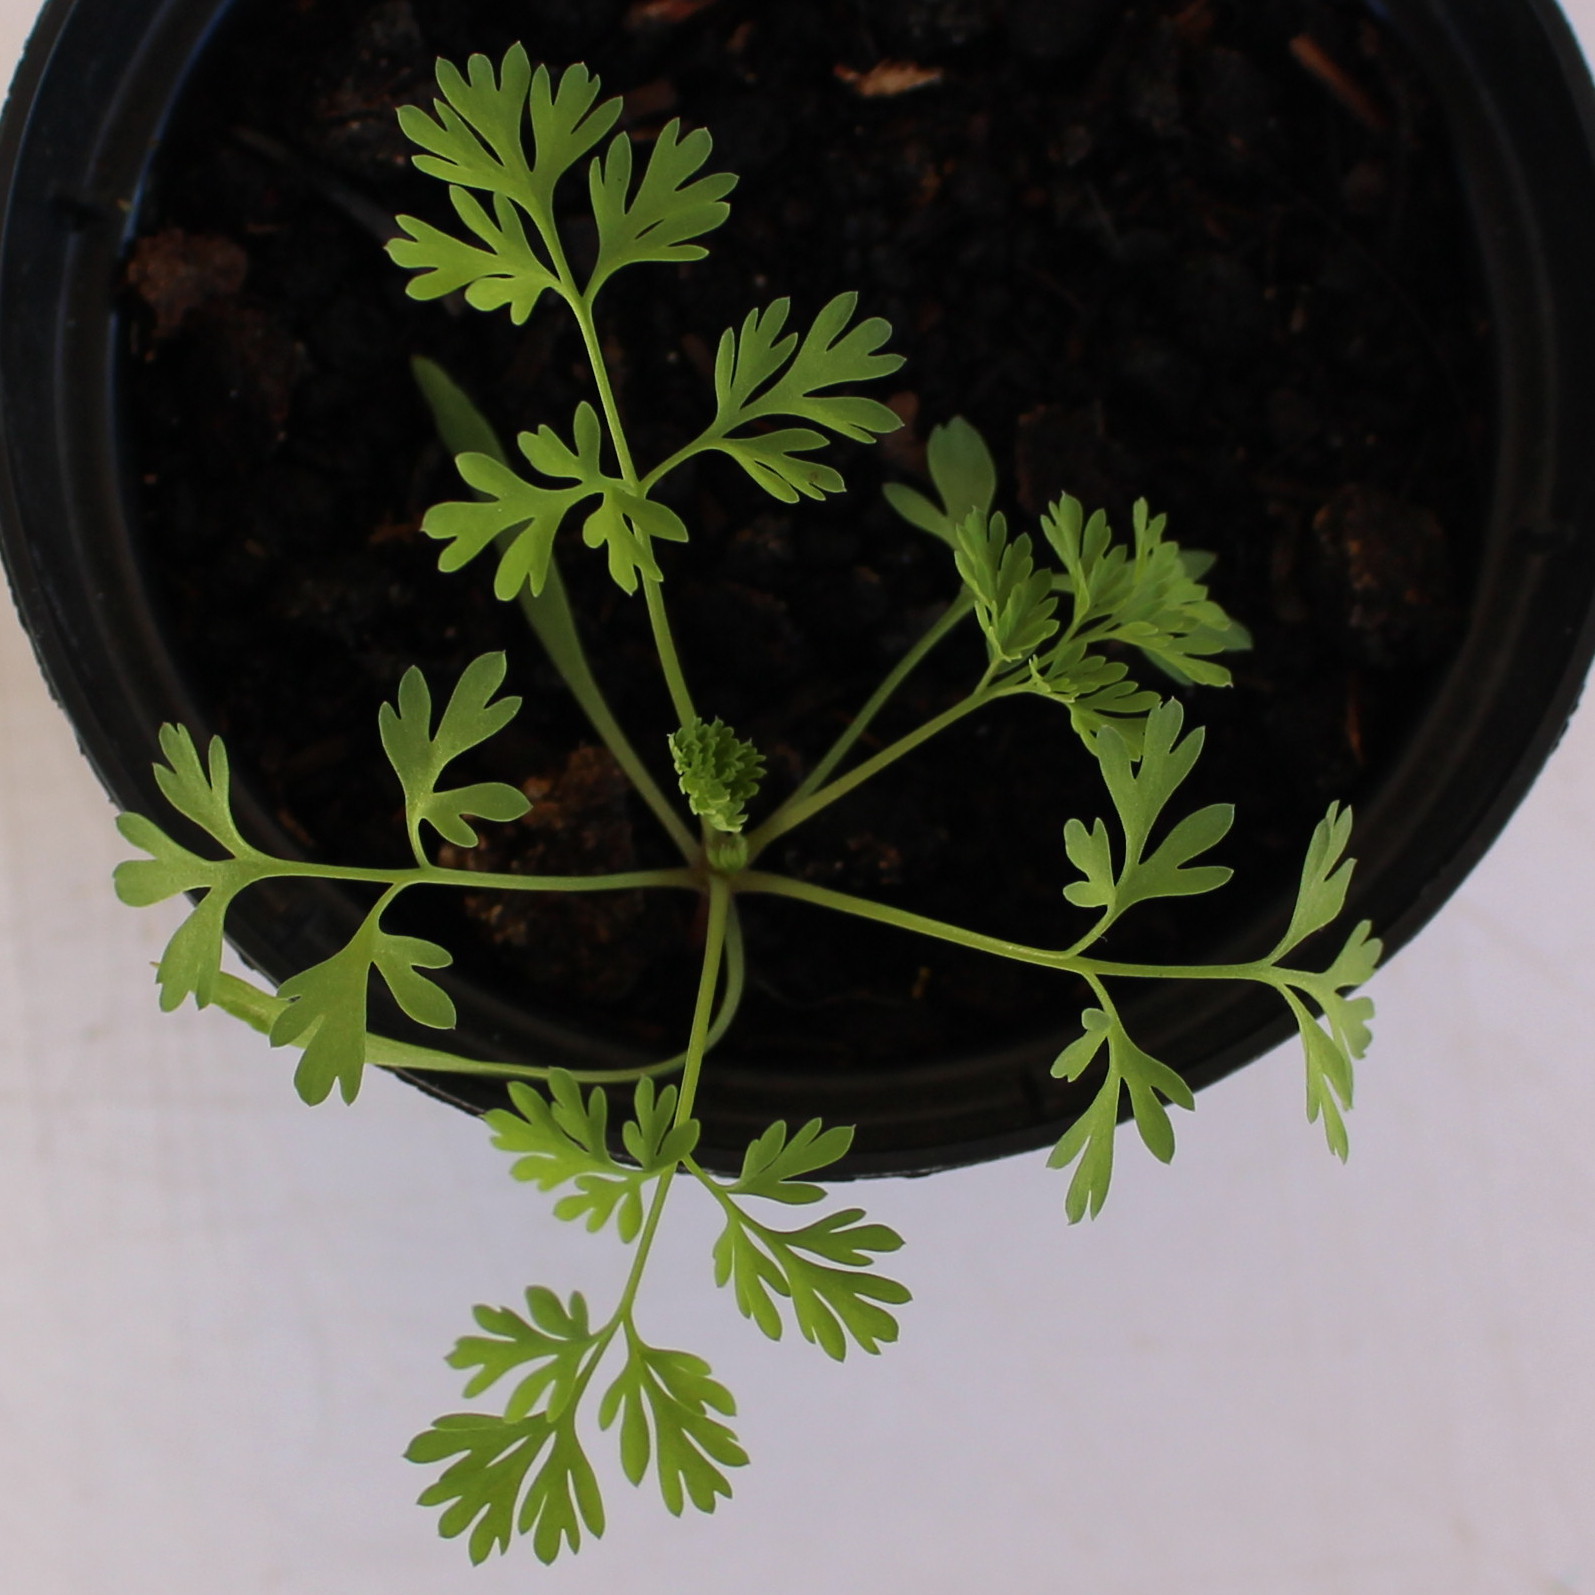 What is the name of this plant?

Fumaria officinalis
